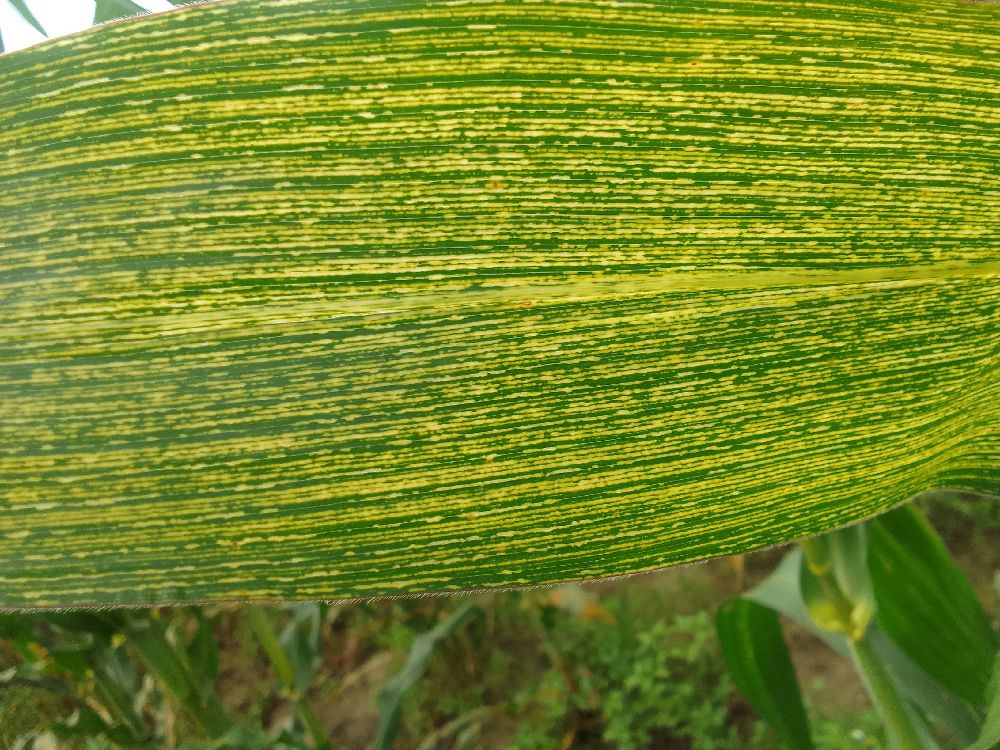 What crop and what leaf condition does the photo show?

maize, maize streak virus
